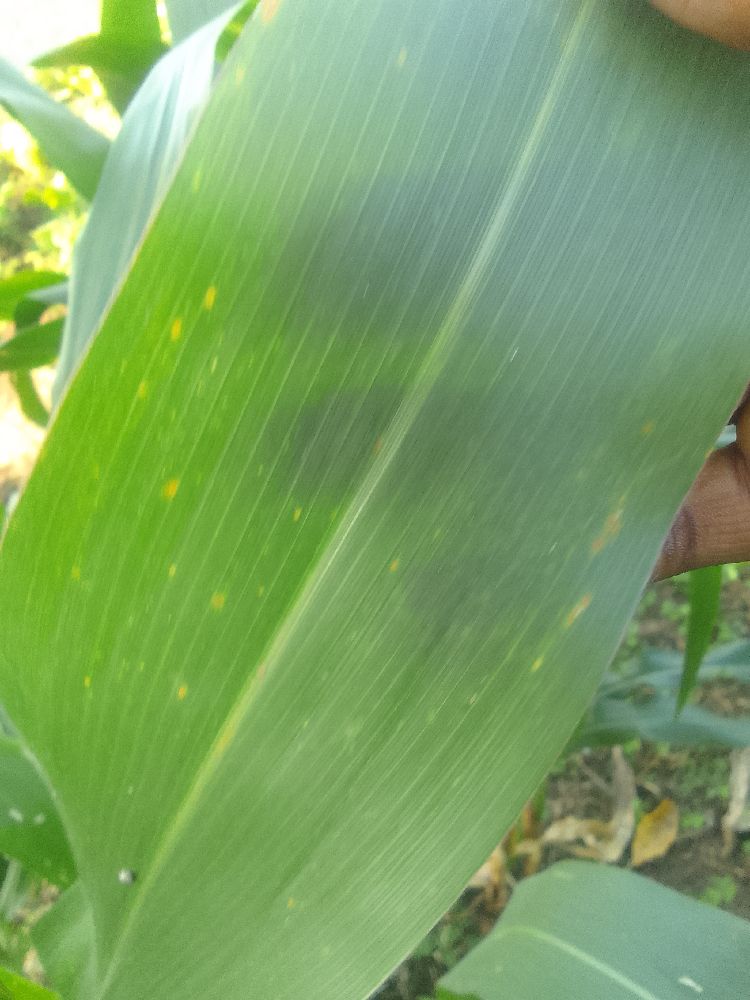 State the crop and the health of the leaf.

maize, healthy
